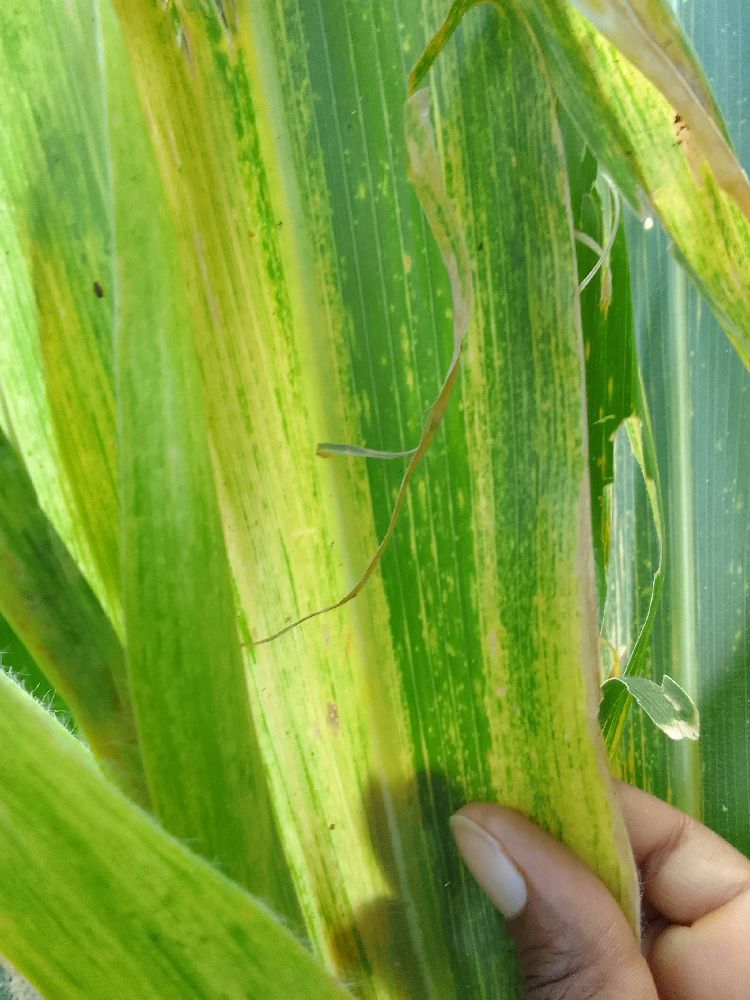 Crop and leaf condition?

maize, maize lethal necrosis
